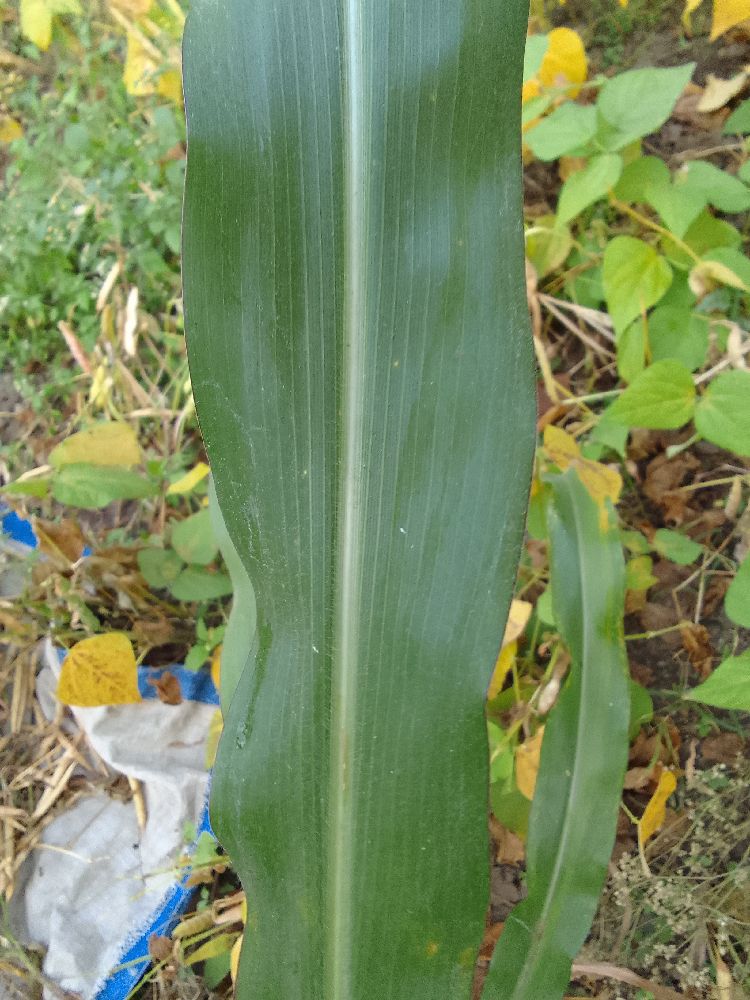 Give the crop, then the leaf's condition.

maize, healthy
